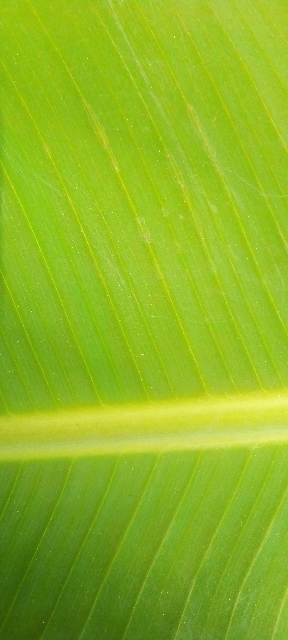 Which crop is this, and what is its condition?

banana, healthy
